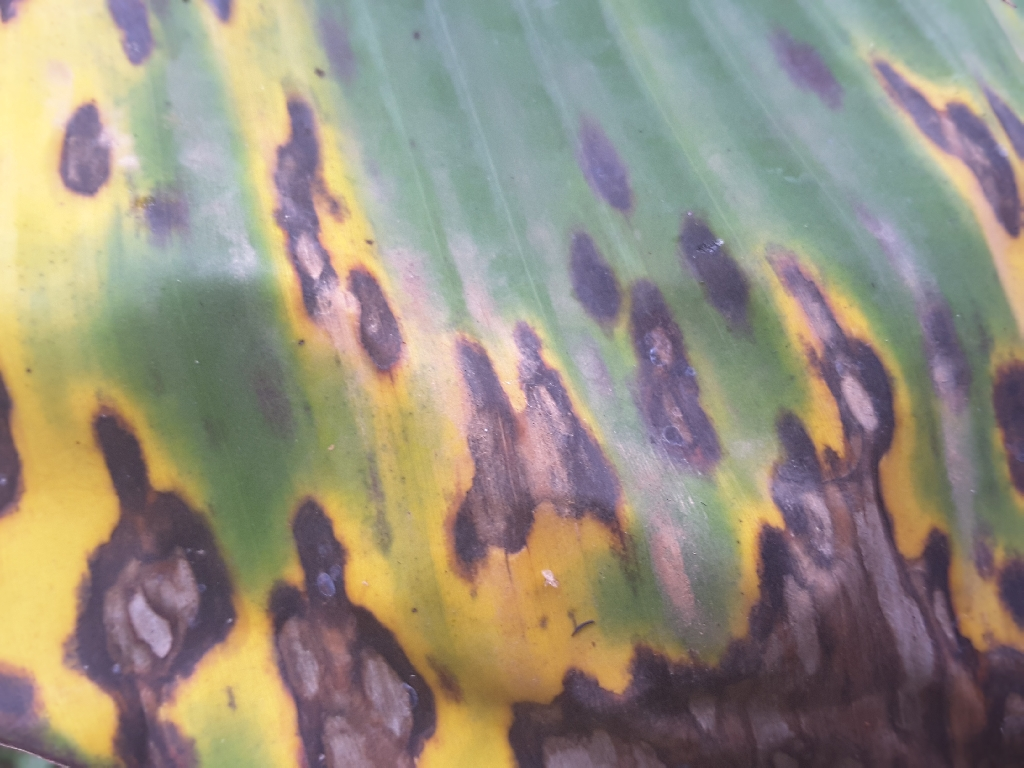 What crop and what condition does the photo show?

banana, black sigatoka
